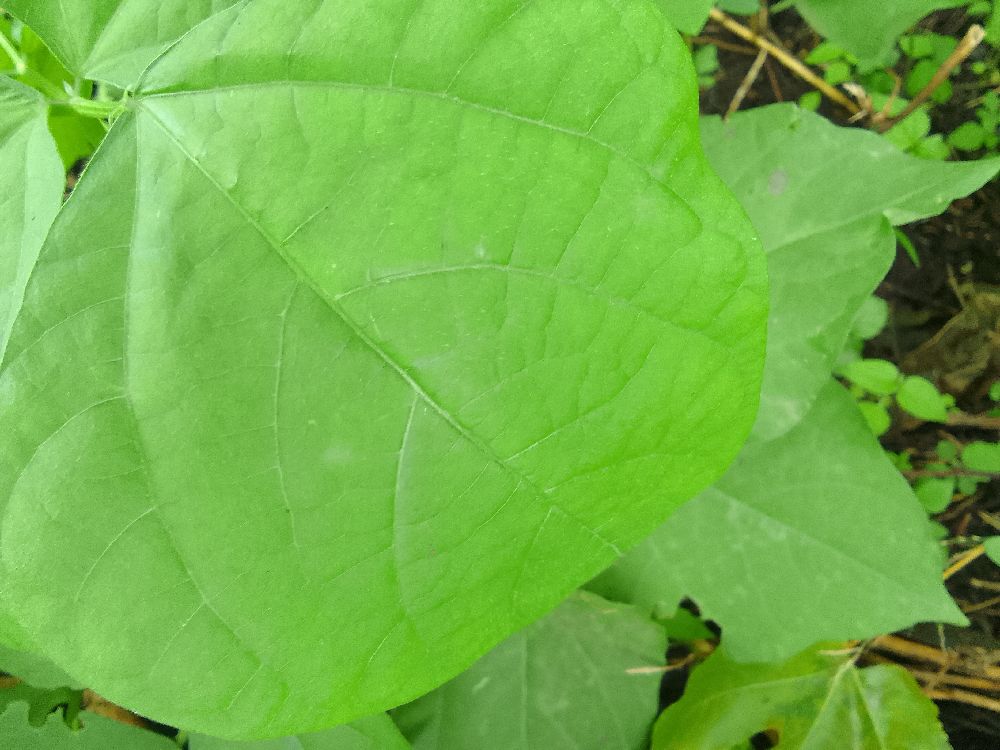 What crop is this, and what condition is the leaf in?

common bean, healthy
